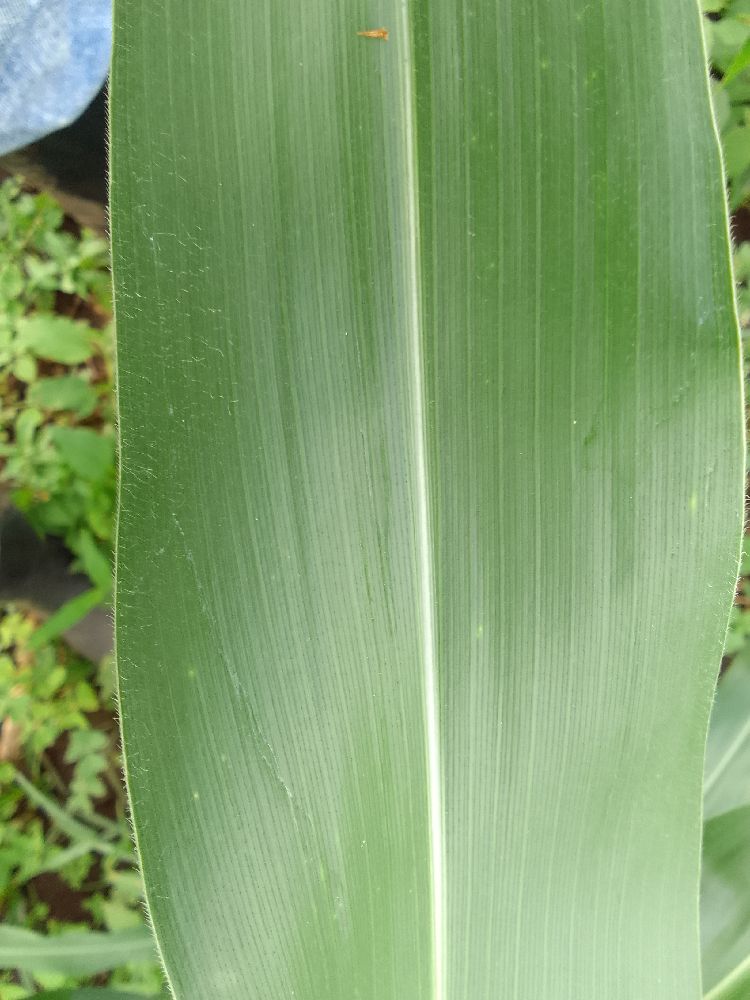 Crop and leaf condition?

maize, healthy
